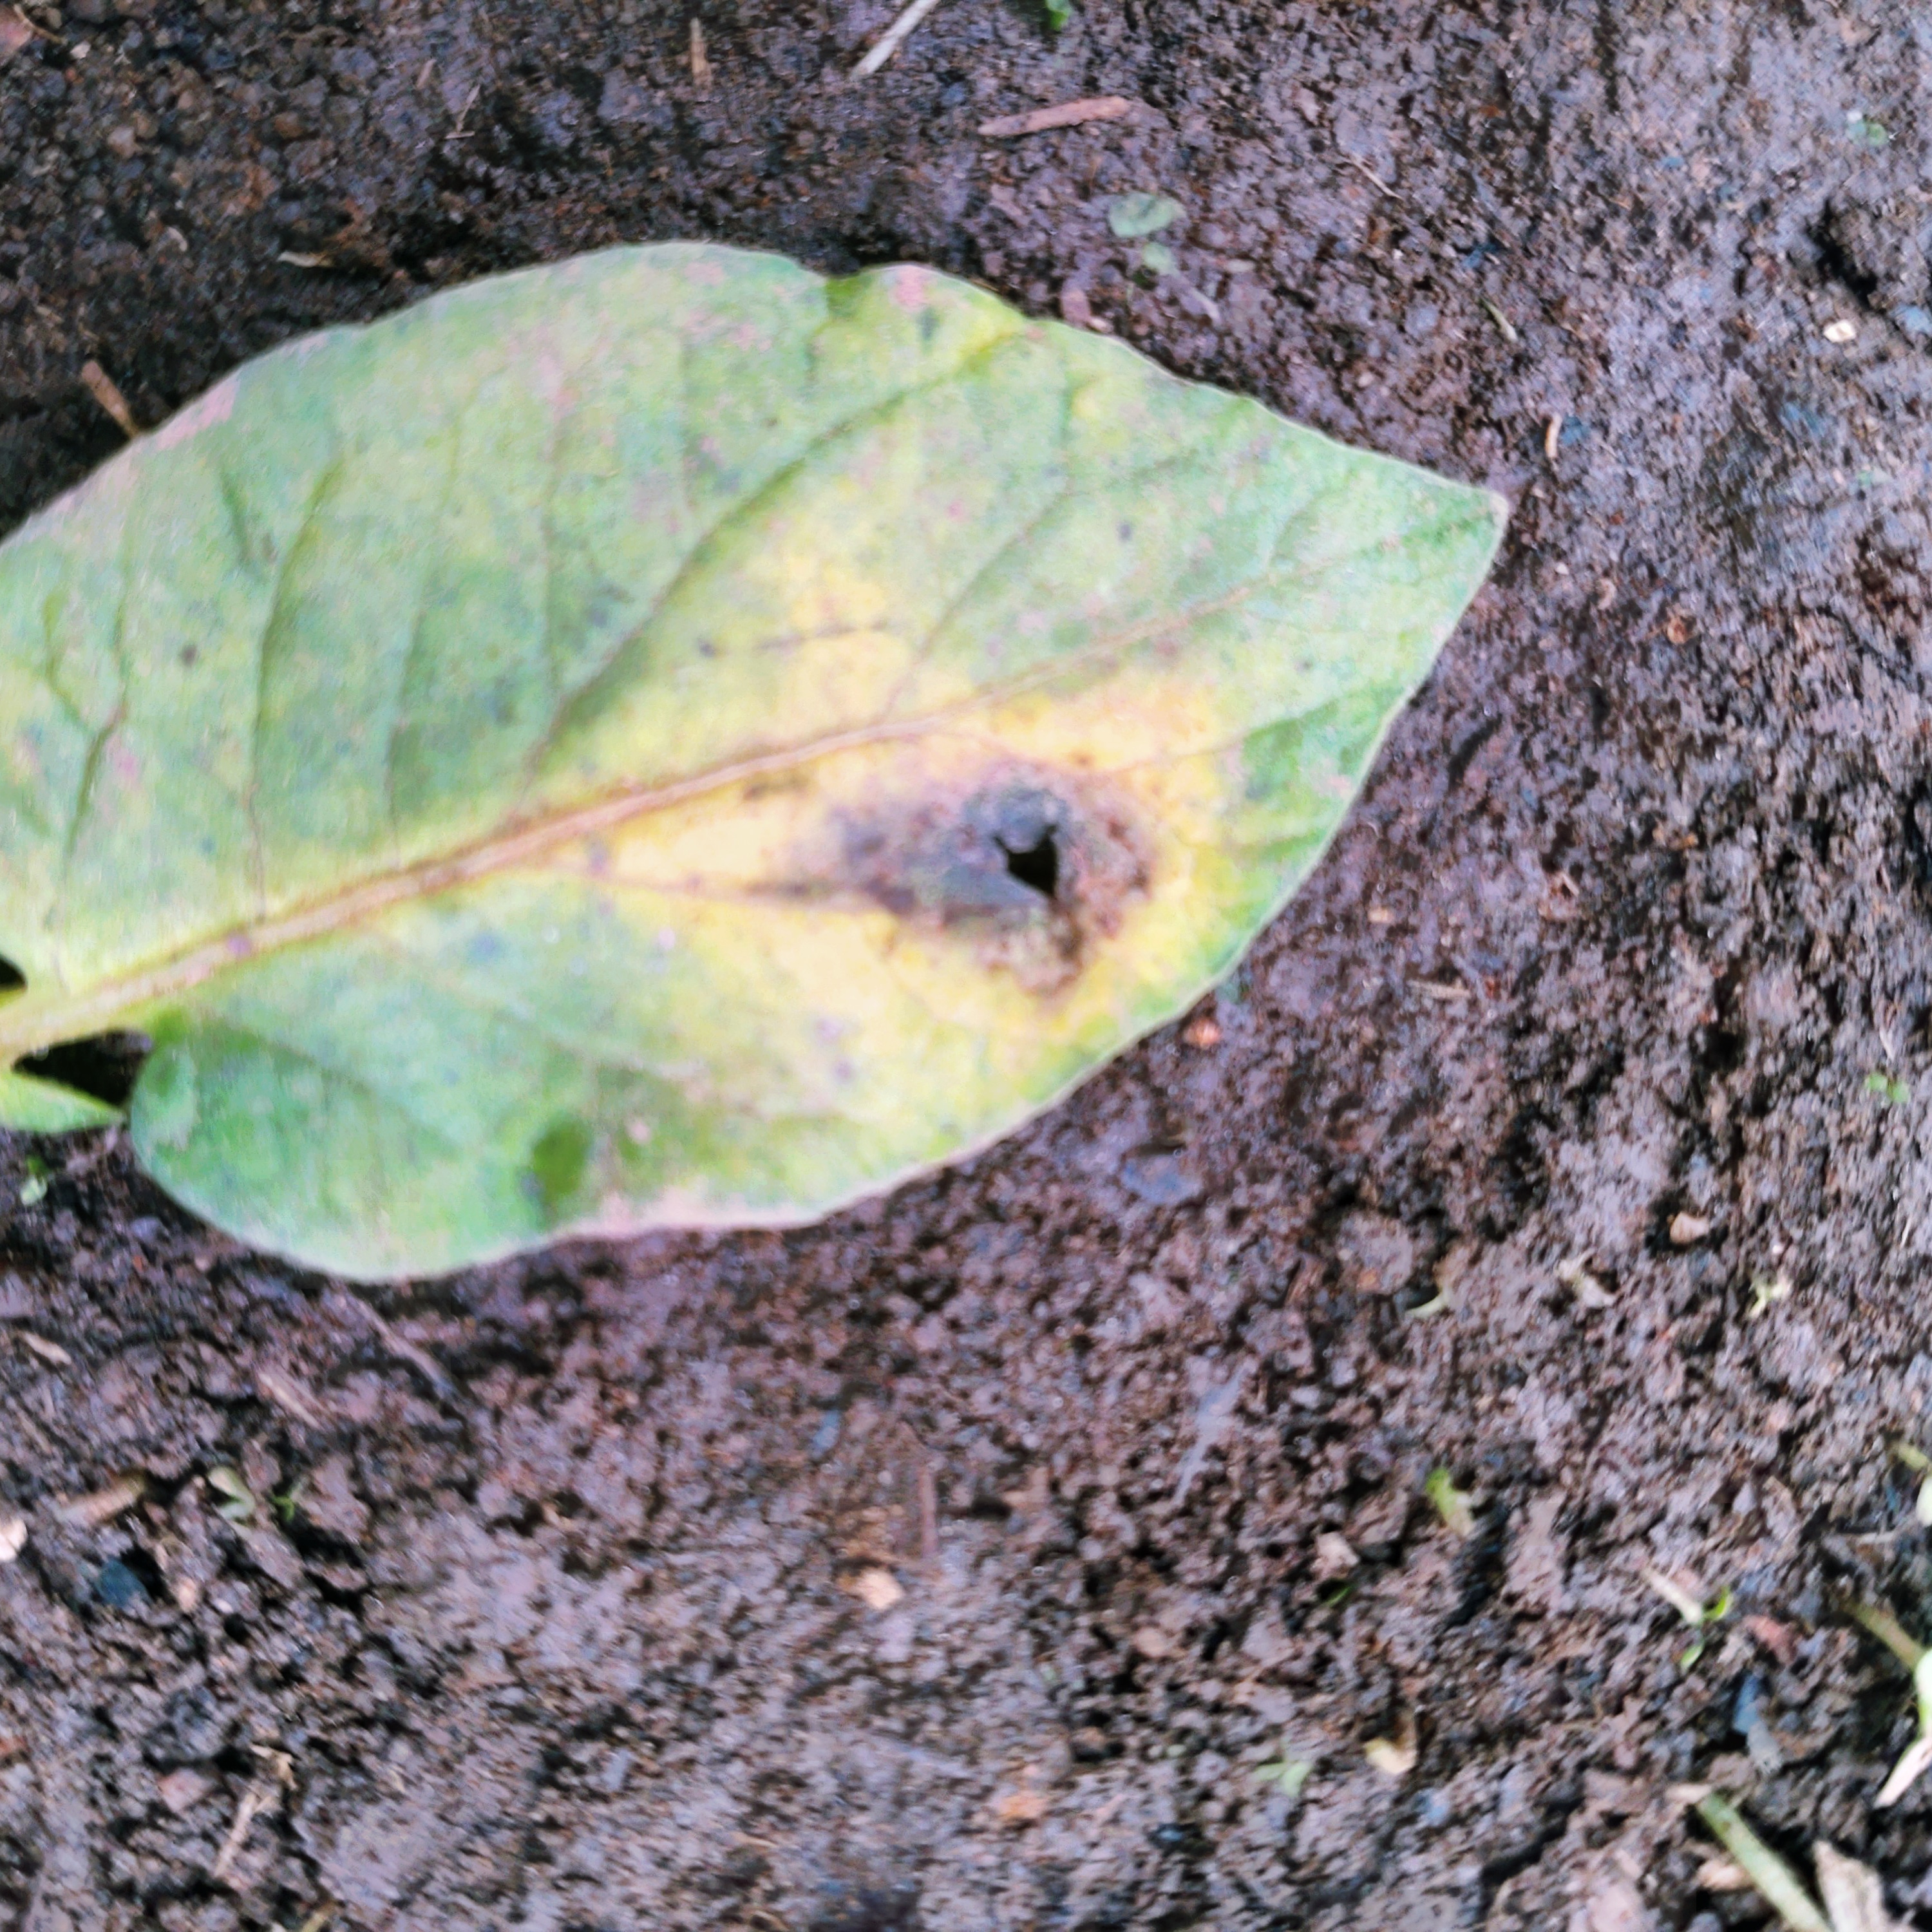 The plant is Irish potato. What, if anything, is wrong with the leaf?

late blight
